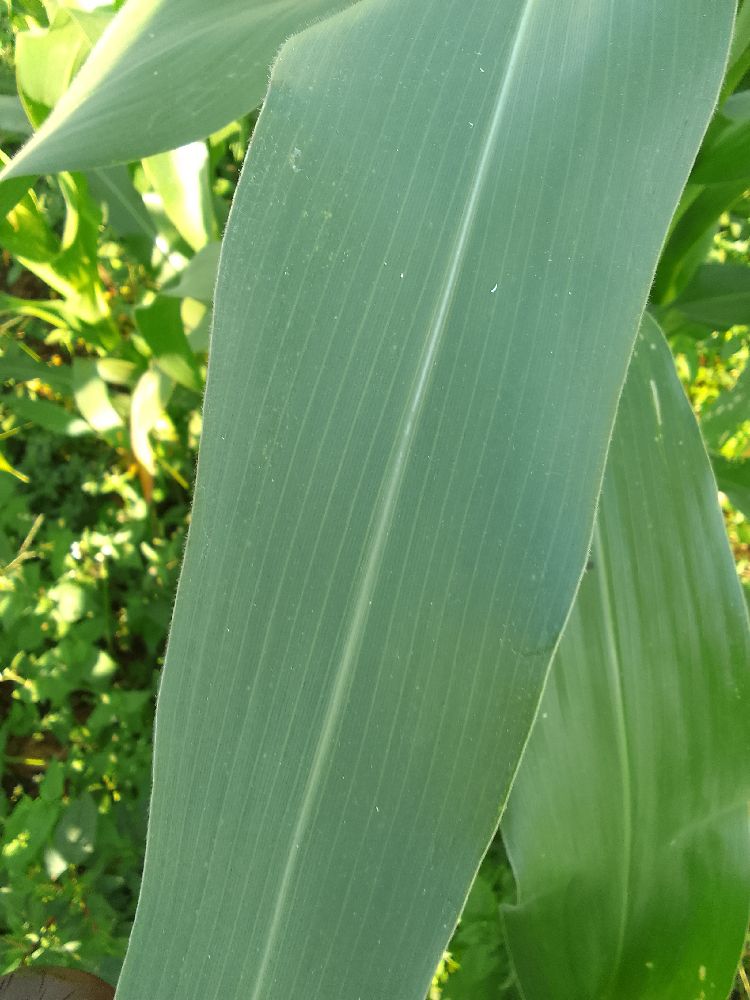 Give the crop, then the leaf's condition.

maize, healthy
